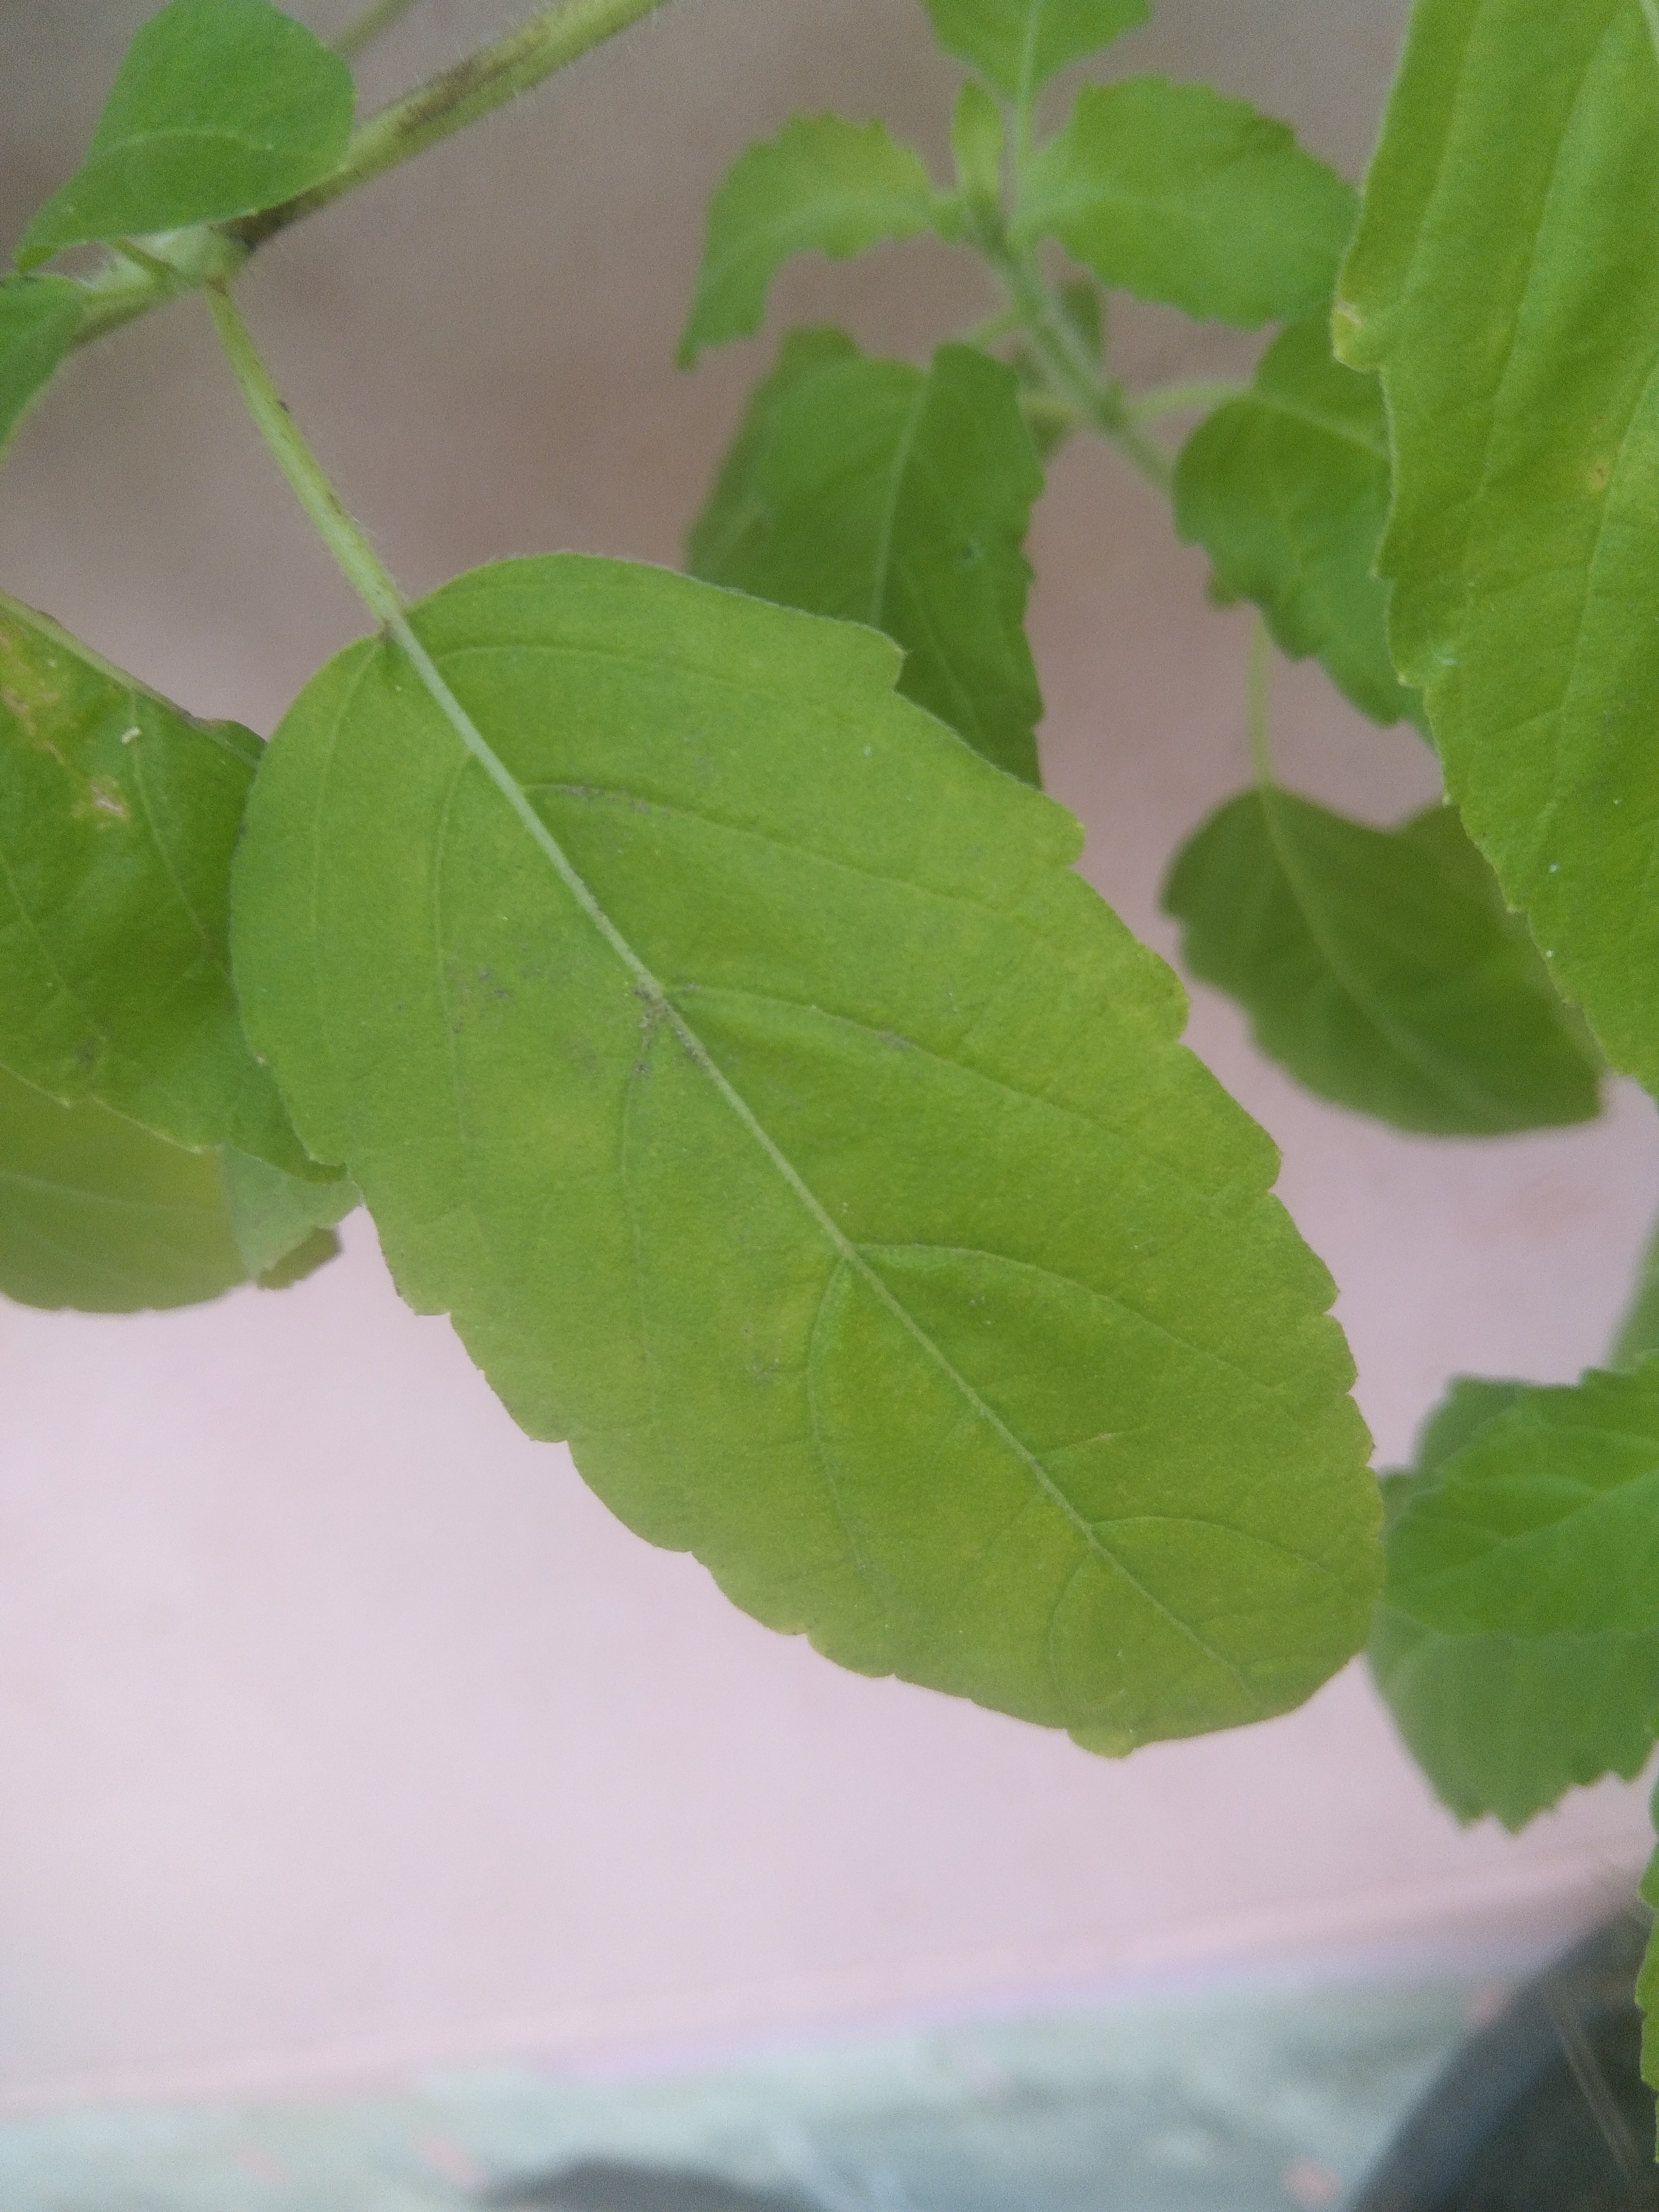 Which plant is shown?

tulshi
